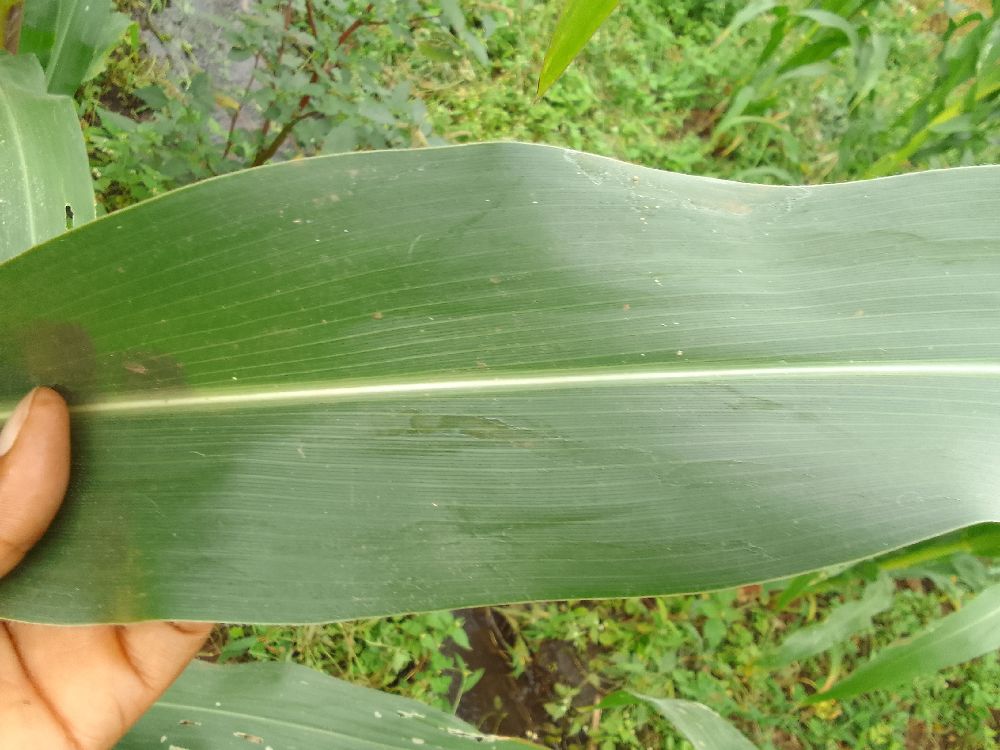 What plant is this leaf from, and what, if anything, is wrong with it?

maize, healthy
